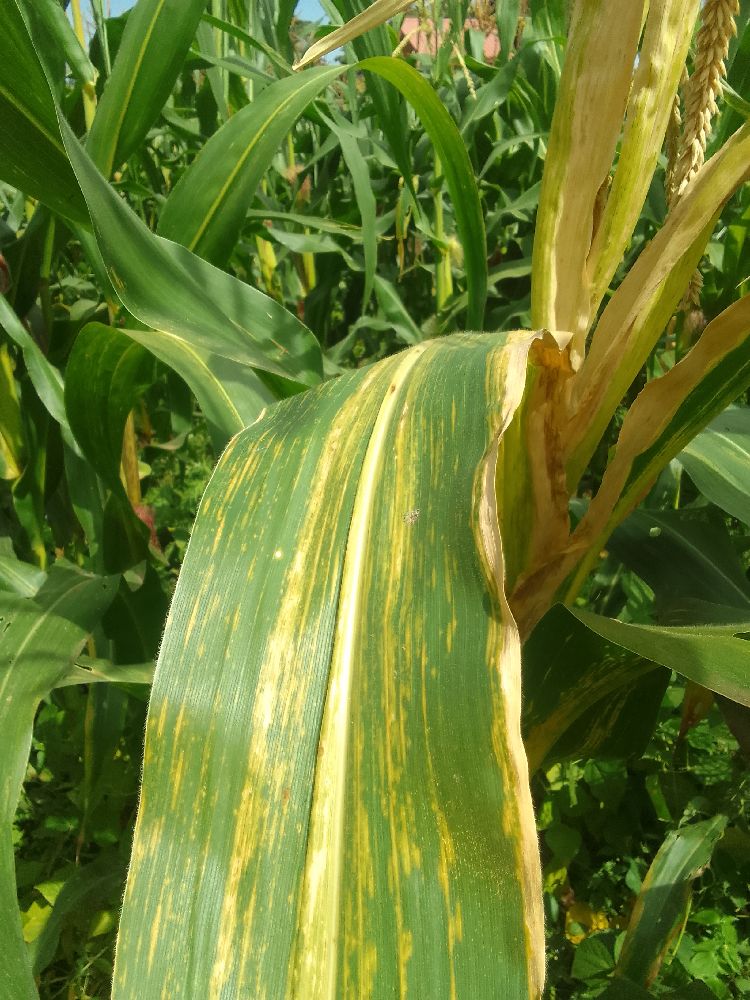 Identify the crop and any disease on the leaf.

maize, maize lethal necrosis
